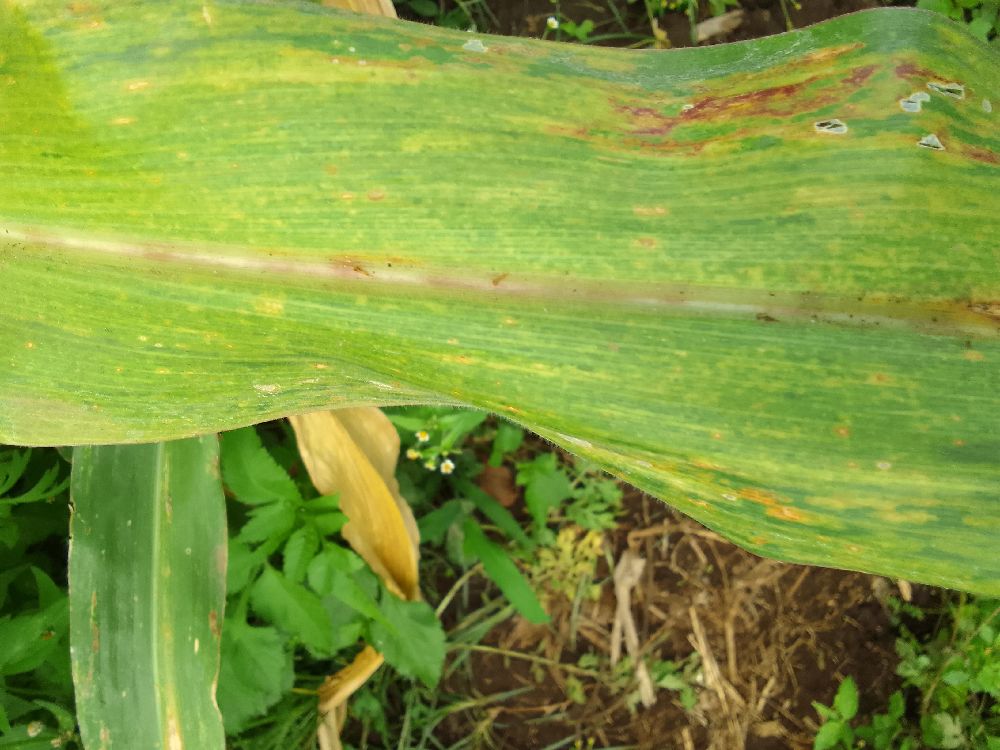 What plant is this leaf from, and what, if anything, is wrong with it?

maize, maize lethal necrosis
